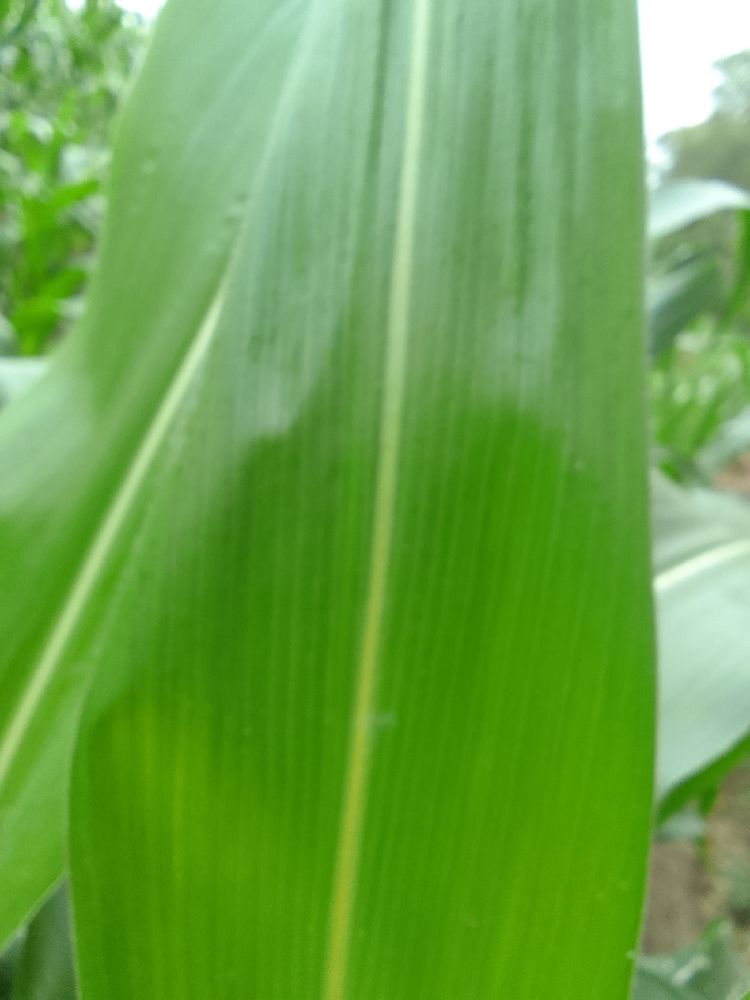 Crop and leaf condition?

maize, healthy
